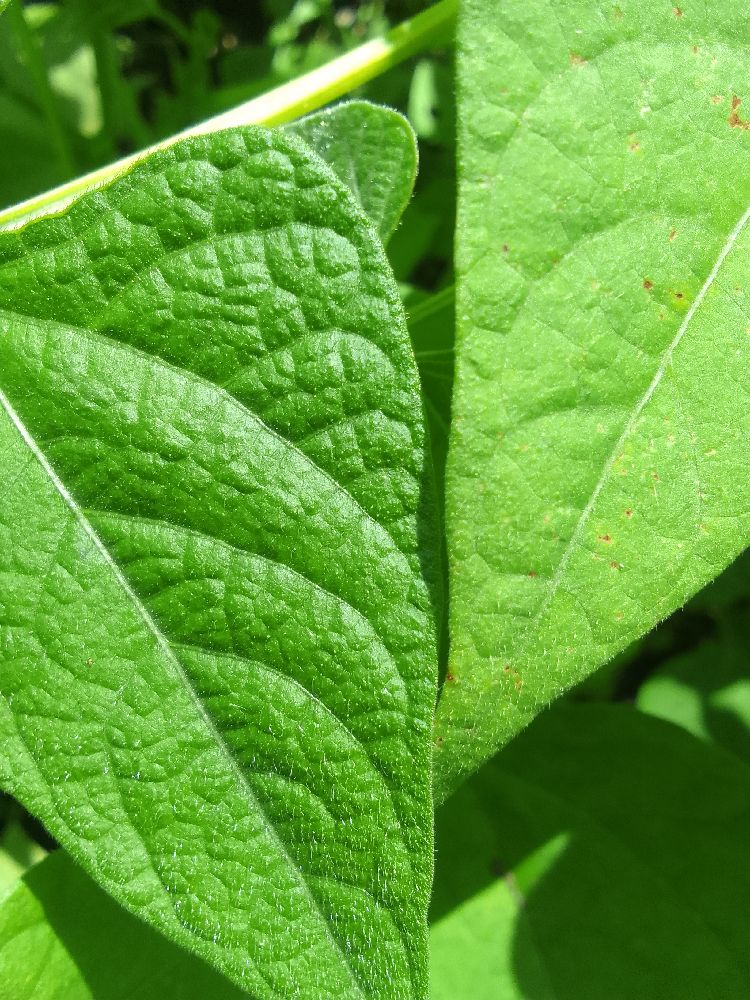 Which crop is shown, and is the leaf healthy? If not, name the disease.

common bean, healthy
